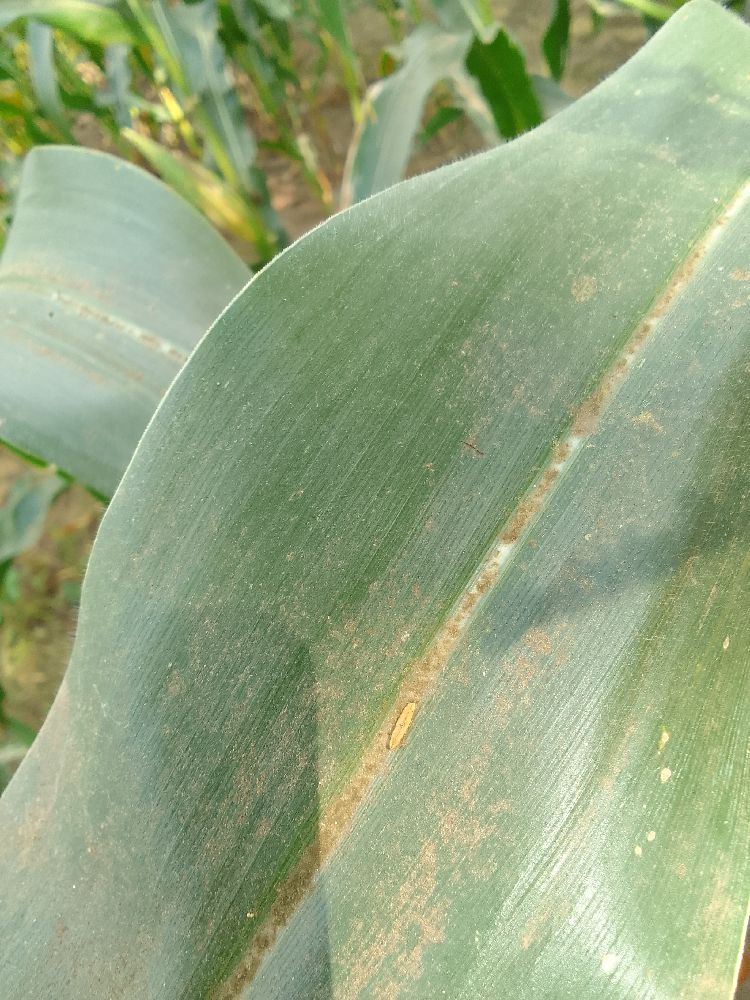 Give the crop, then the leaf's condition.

maize, healthy
